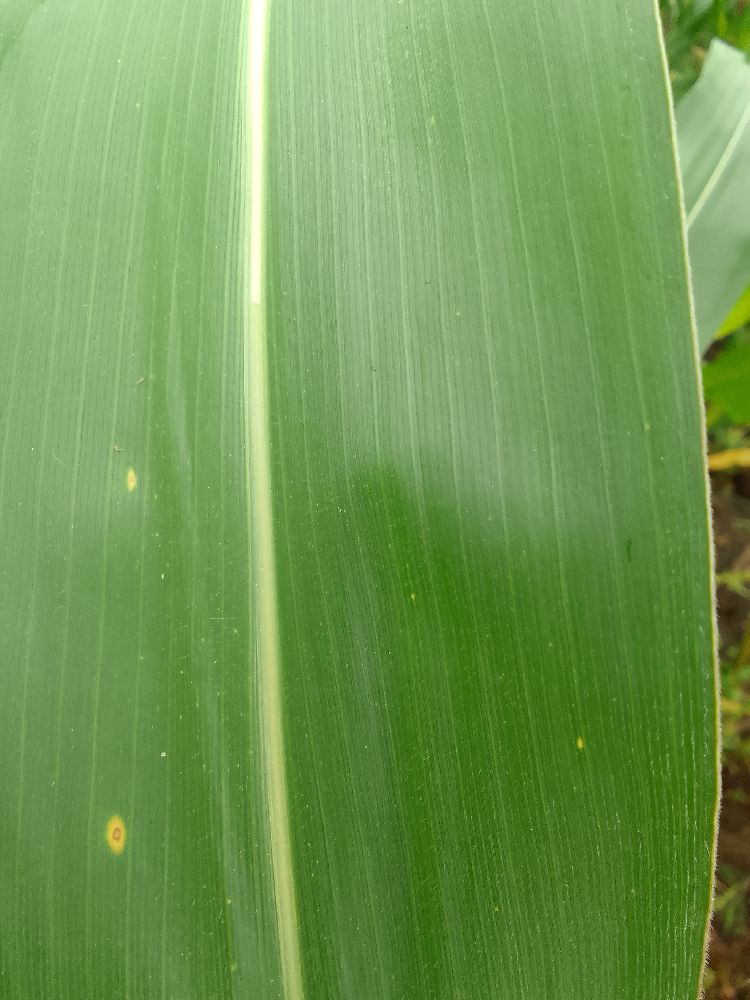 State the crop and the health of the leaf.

maize, healthy
